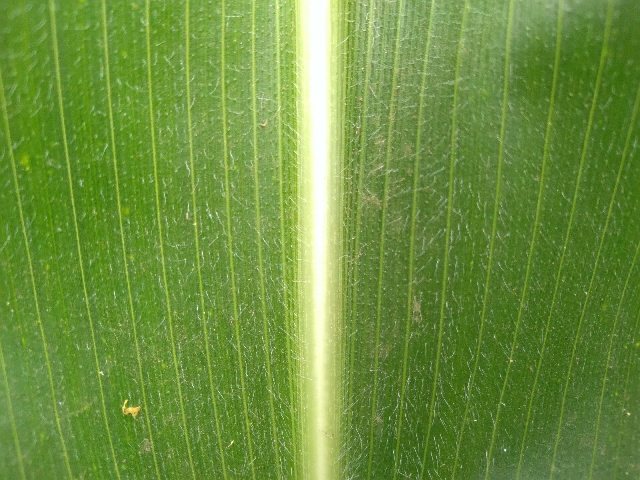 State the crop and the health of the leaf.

maize, healthy
